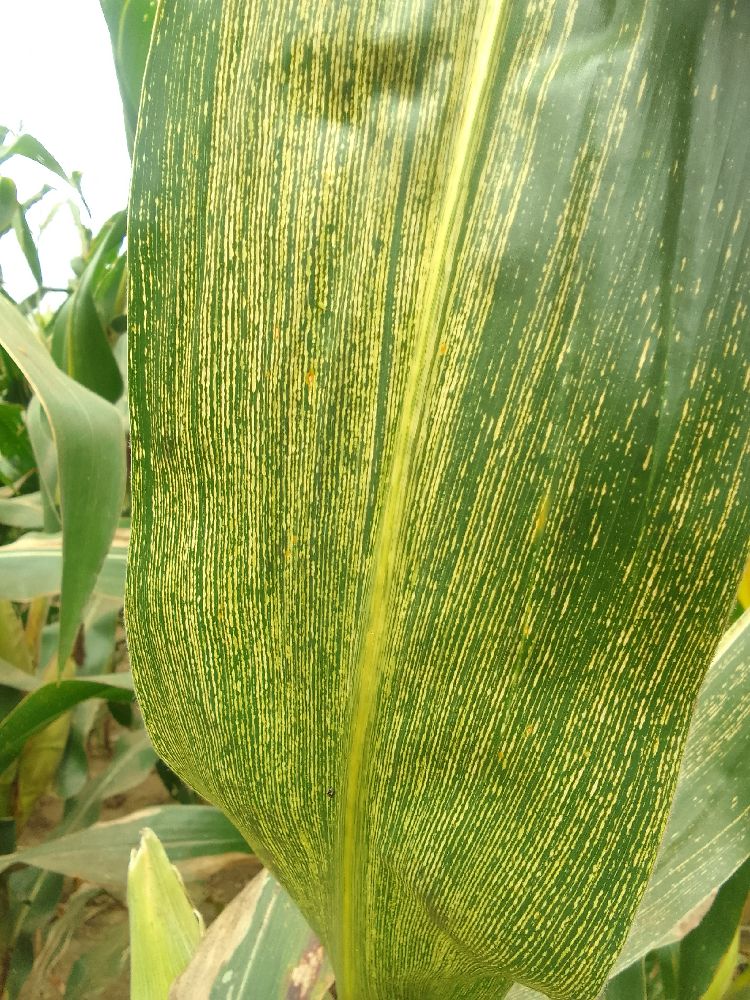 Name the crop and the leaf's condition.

maize, maize streak virus
